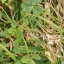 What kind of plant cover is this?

unstructured weed
